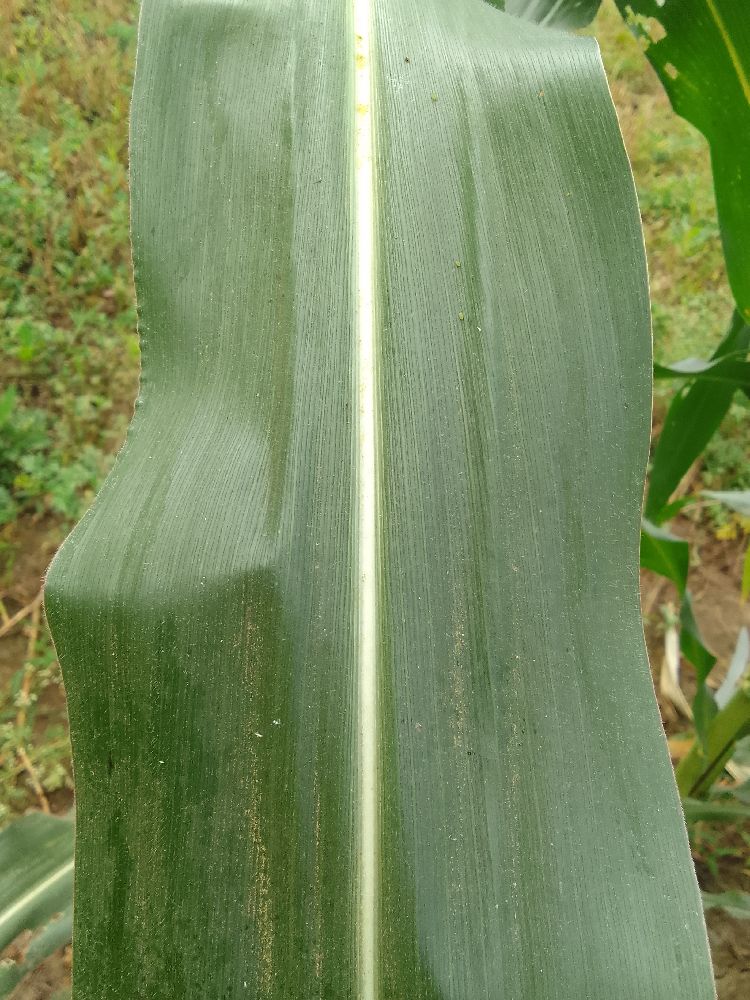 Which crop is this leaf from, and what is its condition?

maize, healthy
